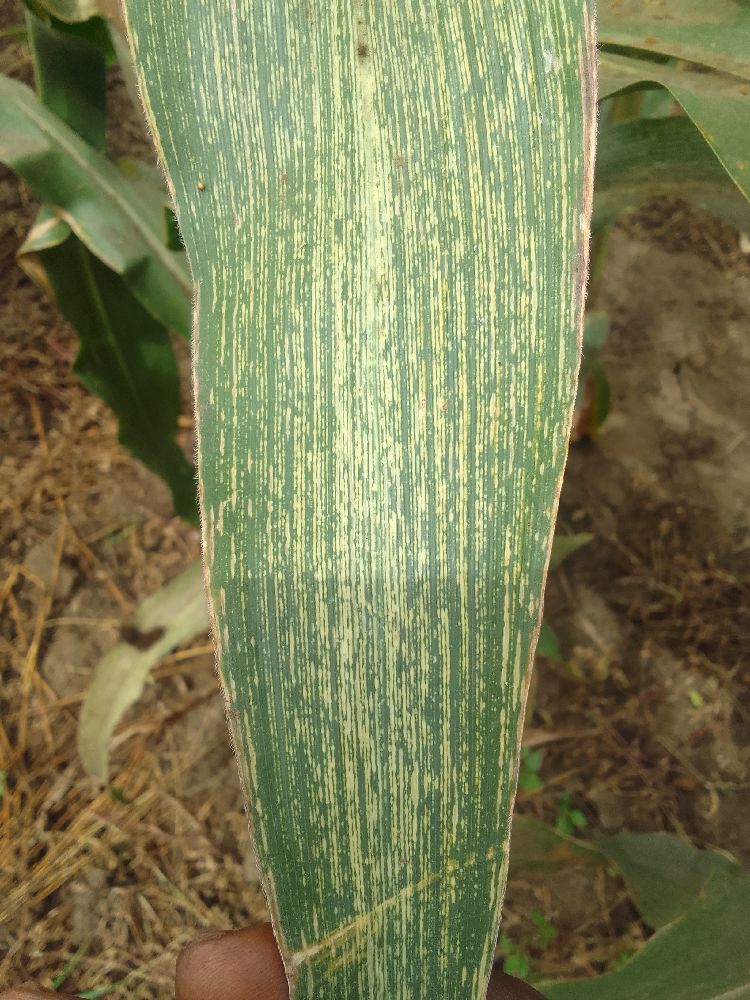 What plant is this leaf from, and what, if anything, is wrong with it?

maize, maize streak virus
